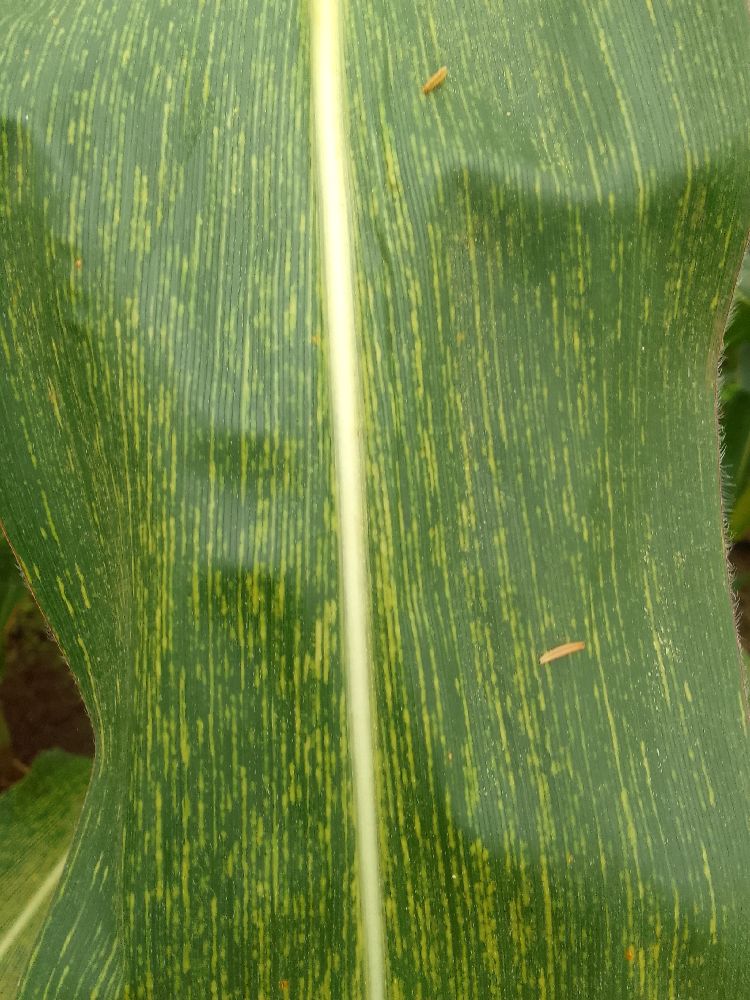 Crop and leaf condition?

maize, maize streak virus
